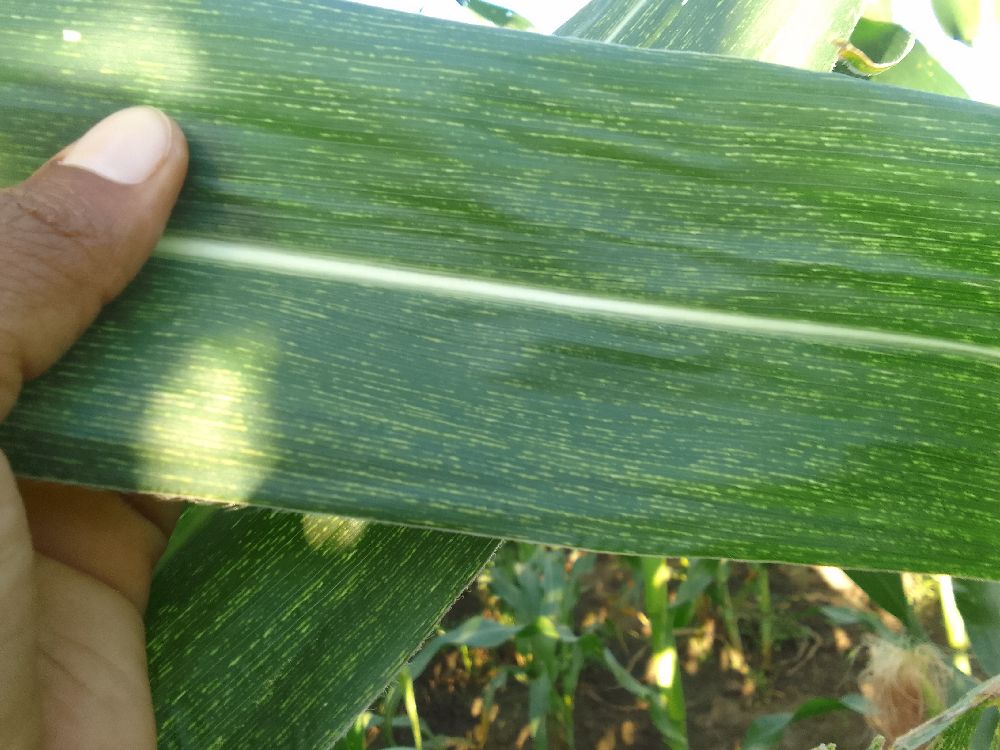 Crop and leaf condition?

maize, maize streak virus
